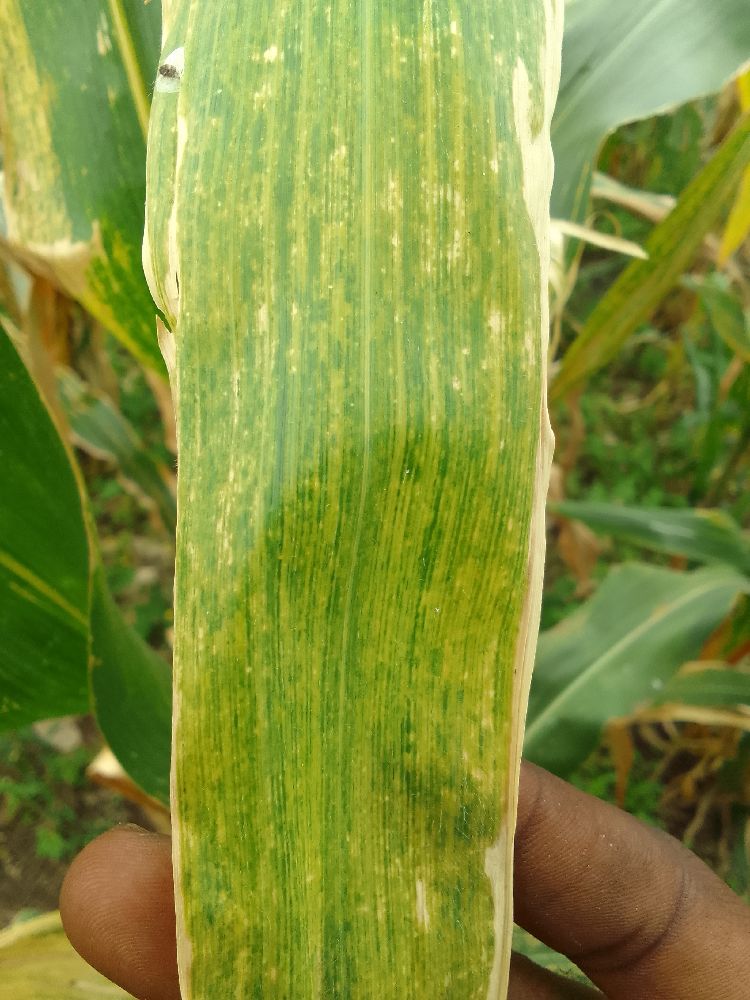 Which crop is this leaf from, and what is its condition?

maize, maize lethal necrosis
